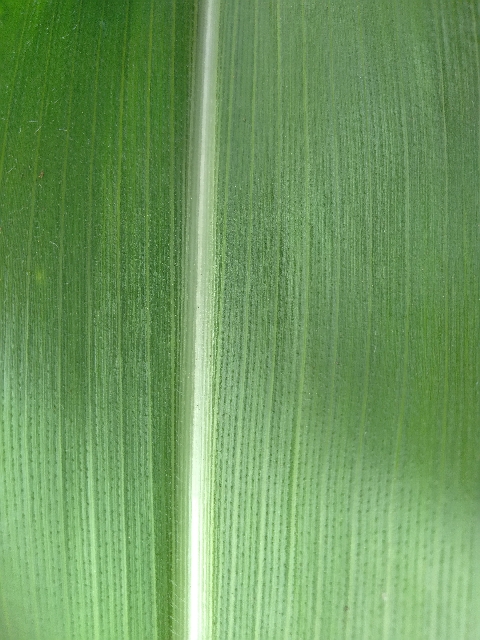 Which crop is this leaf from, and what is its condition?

maize, healthy
